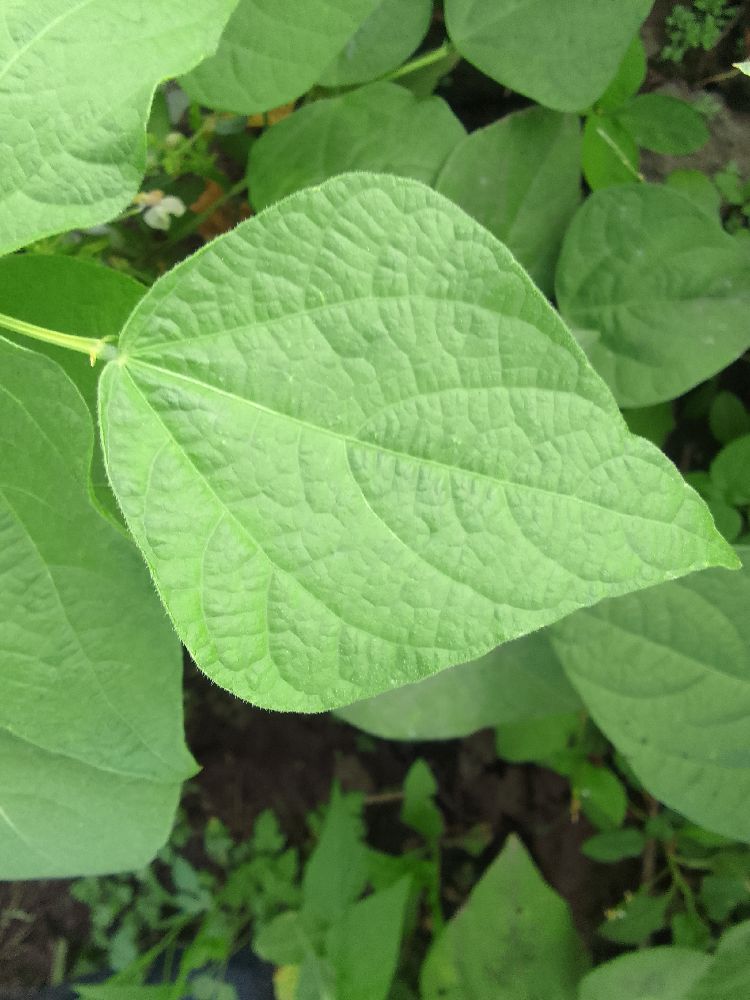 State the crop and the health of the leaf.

common bean, healthy
